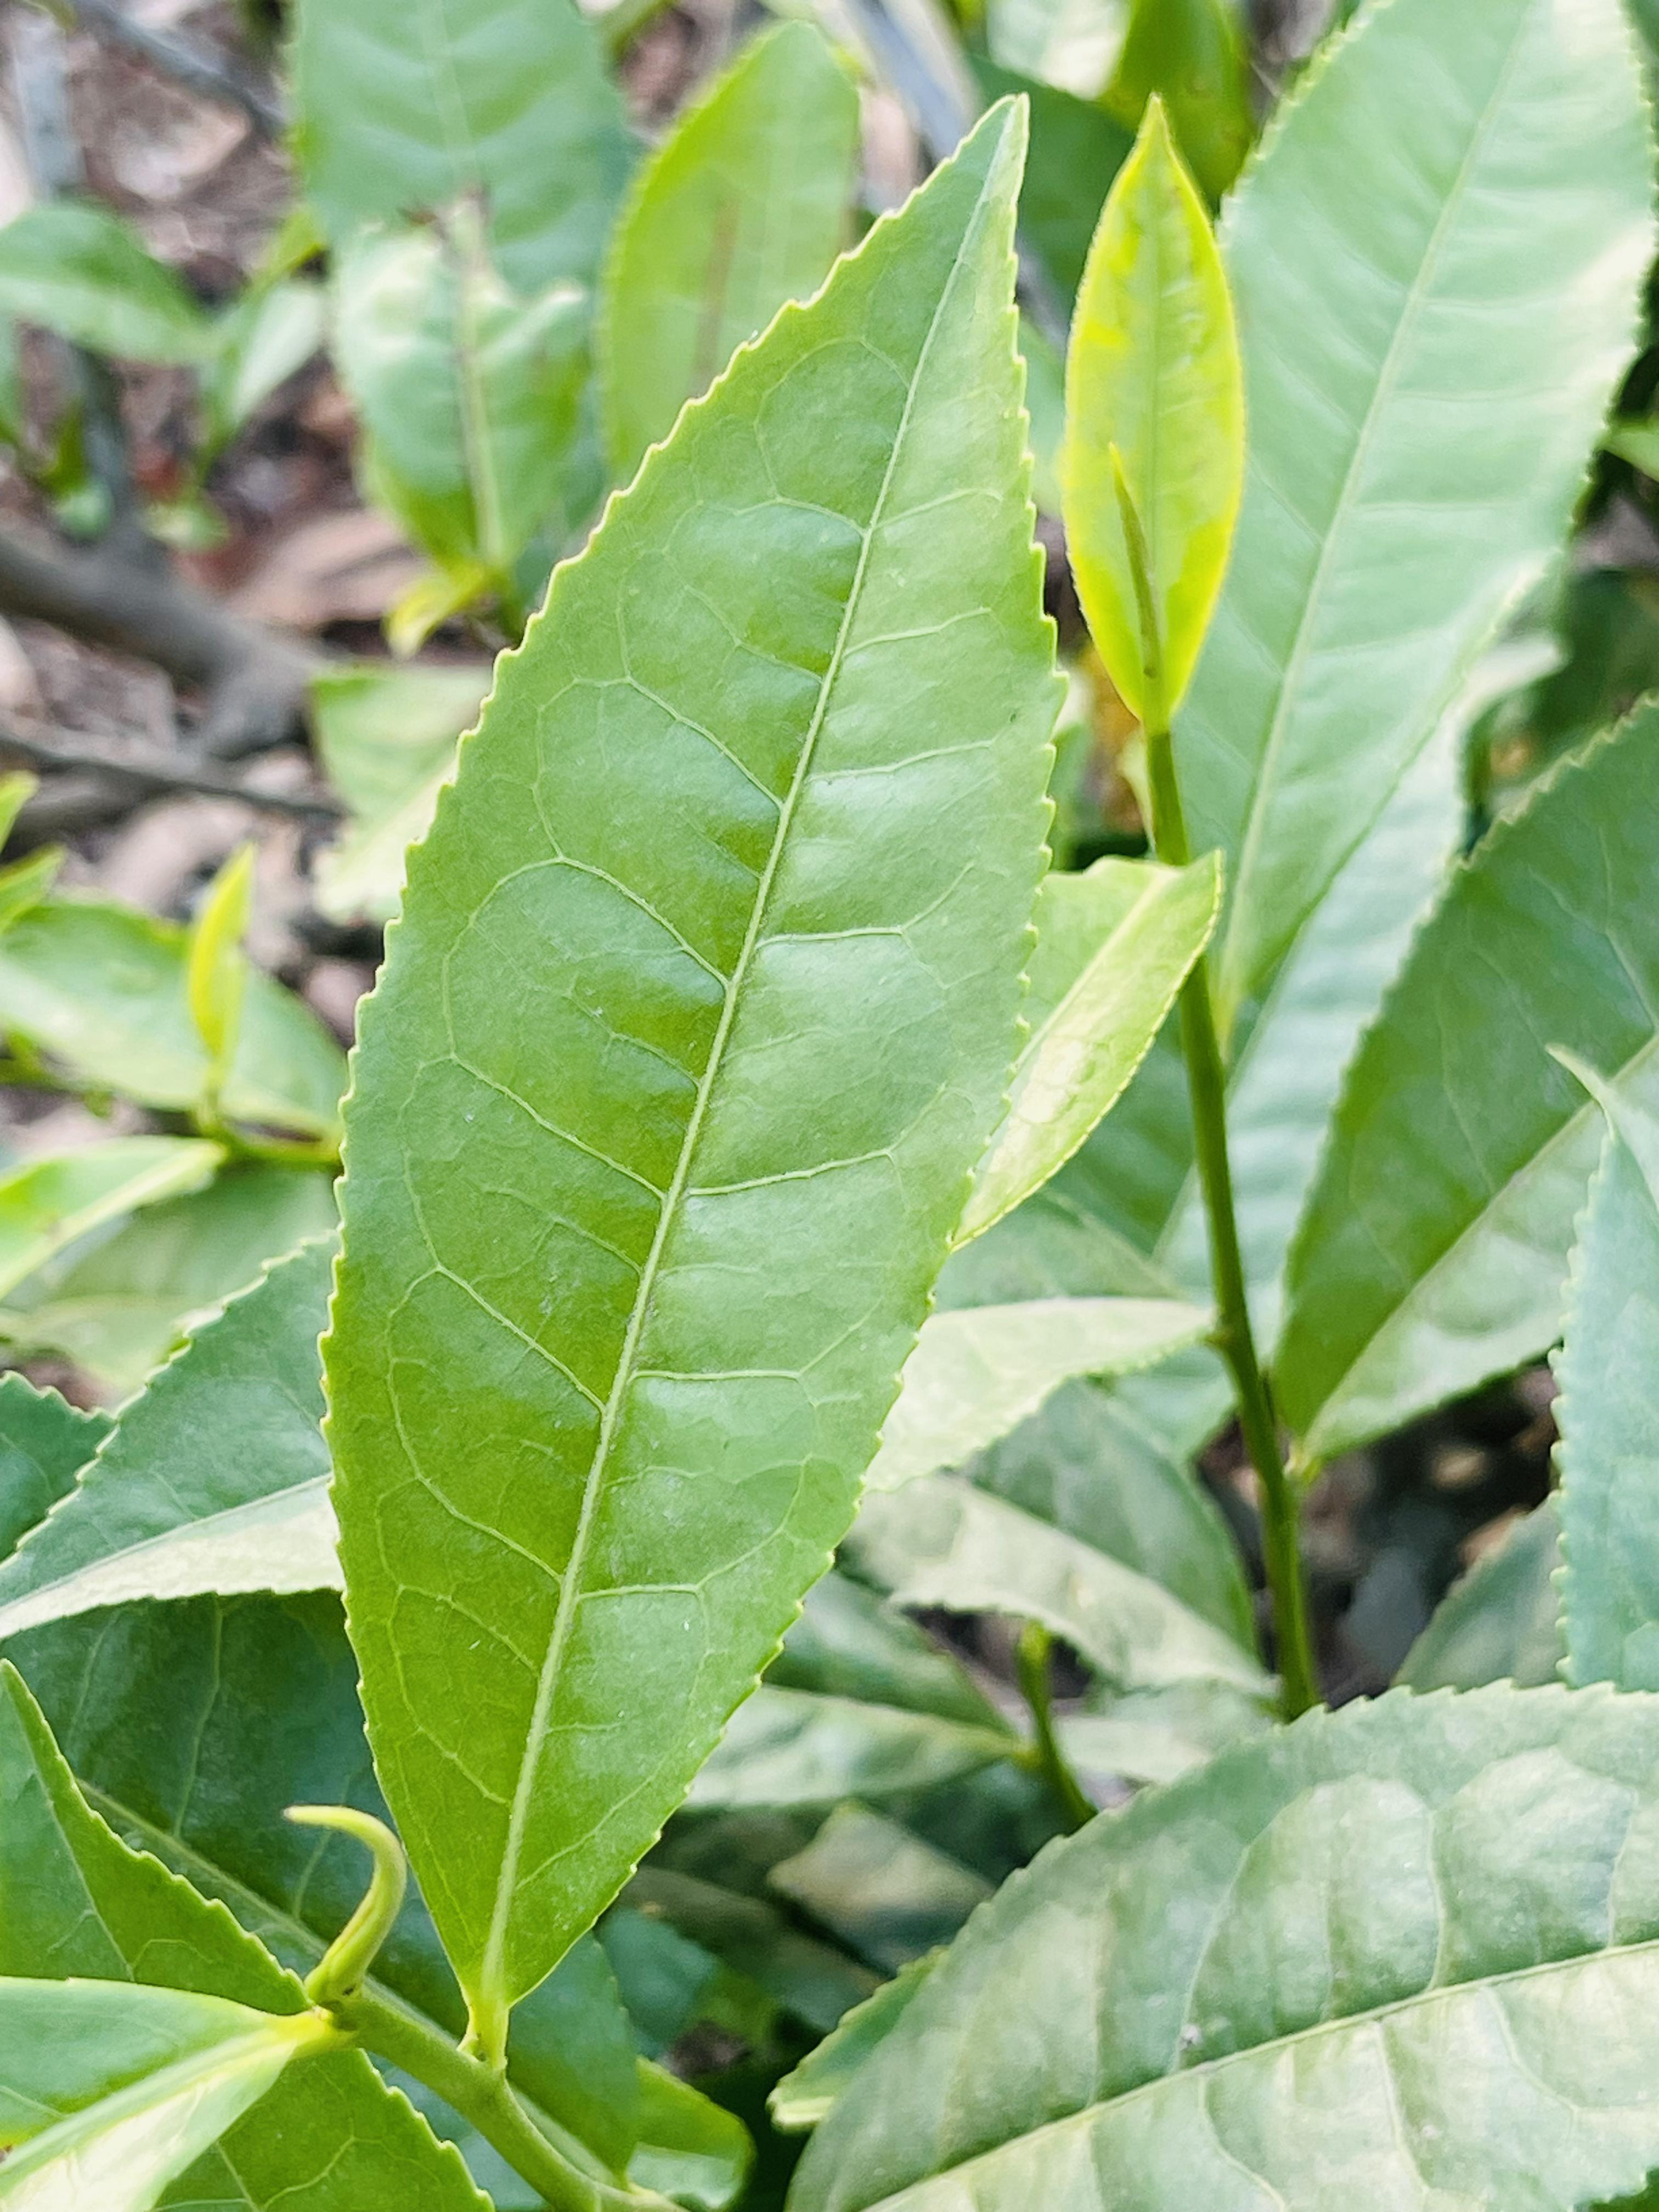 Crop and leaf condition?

tea, healthy leaf
